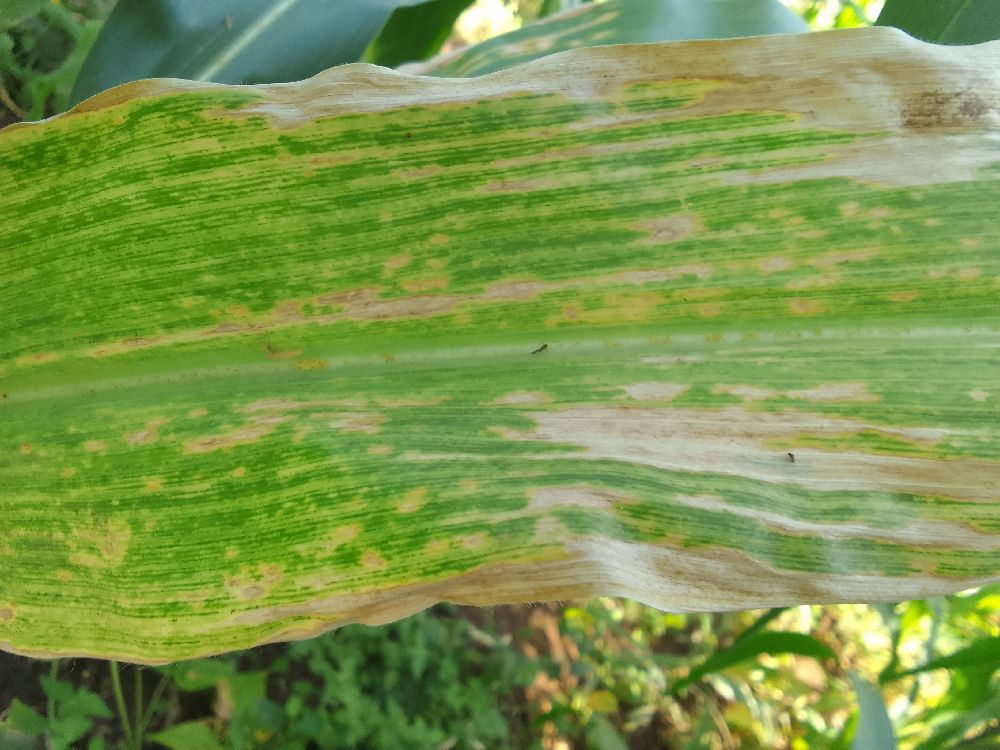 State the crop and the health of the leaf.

maize, maize lethal necrosis
